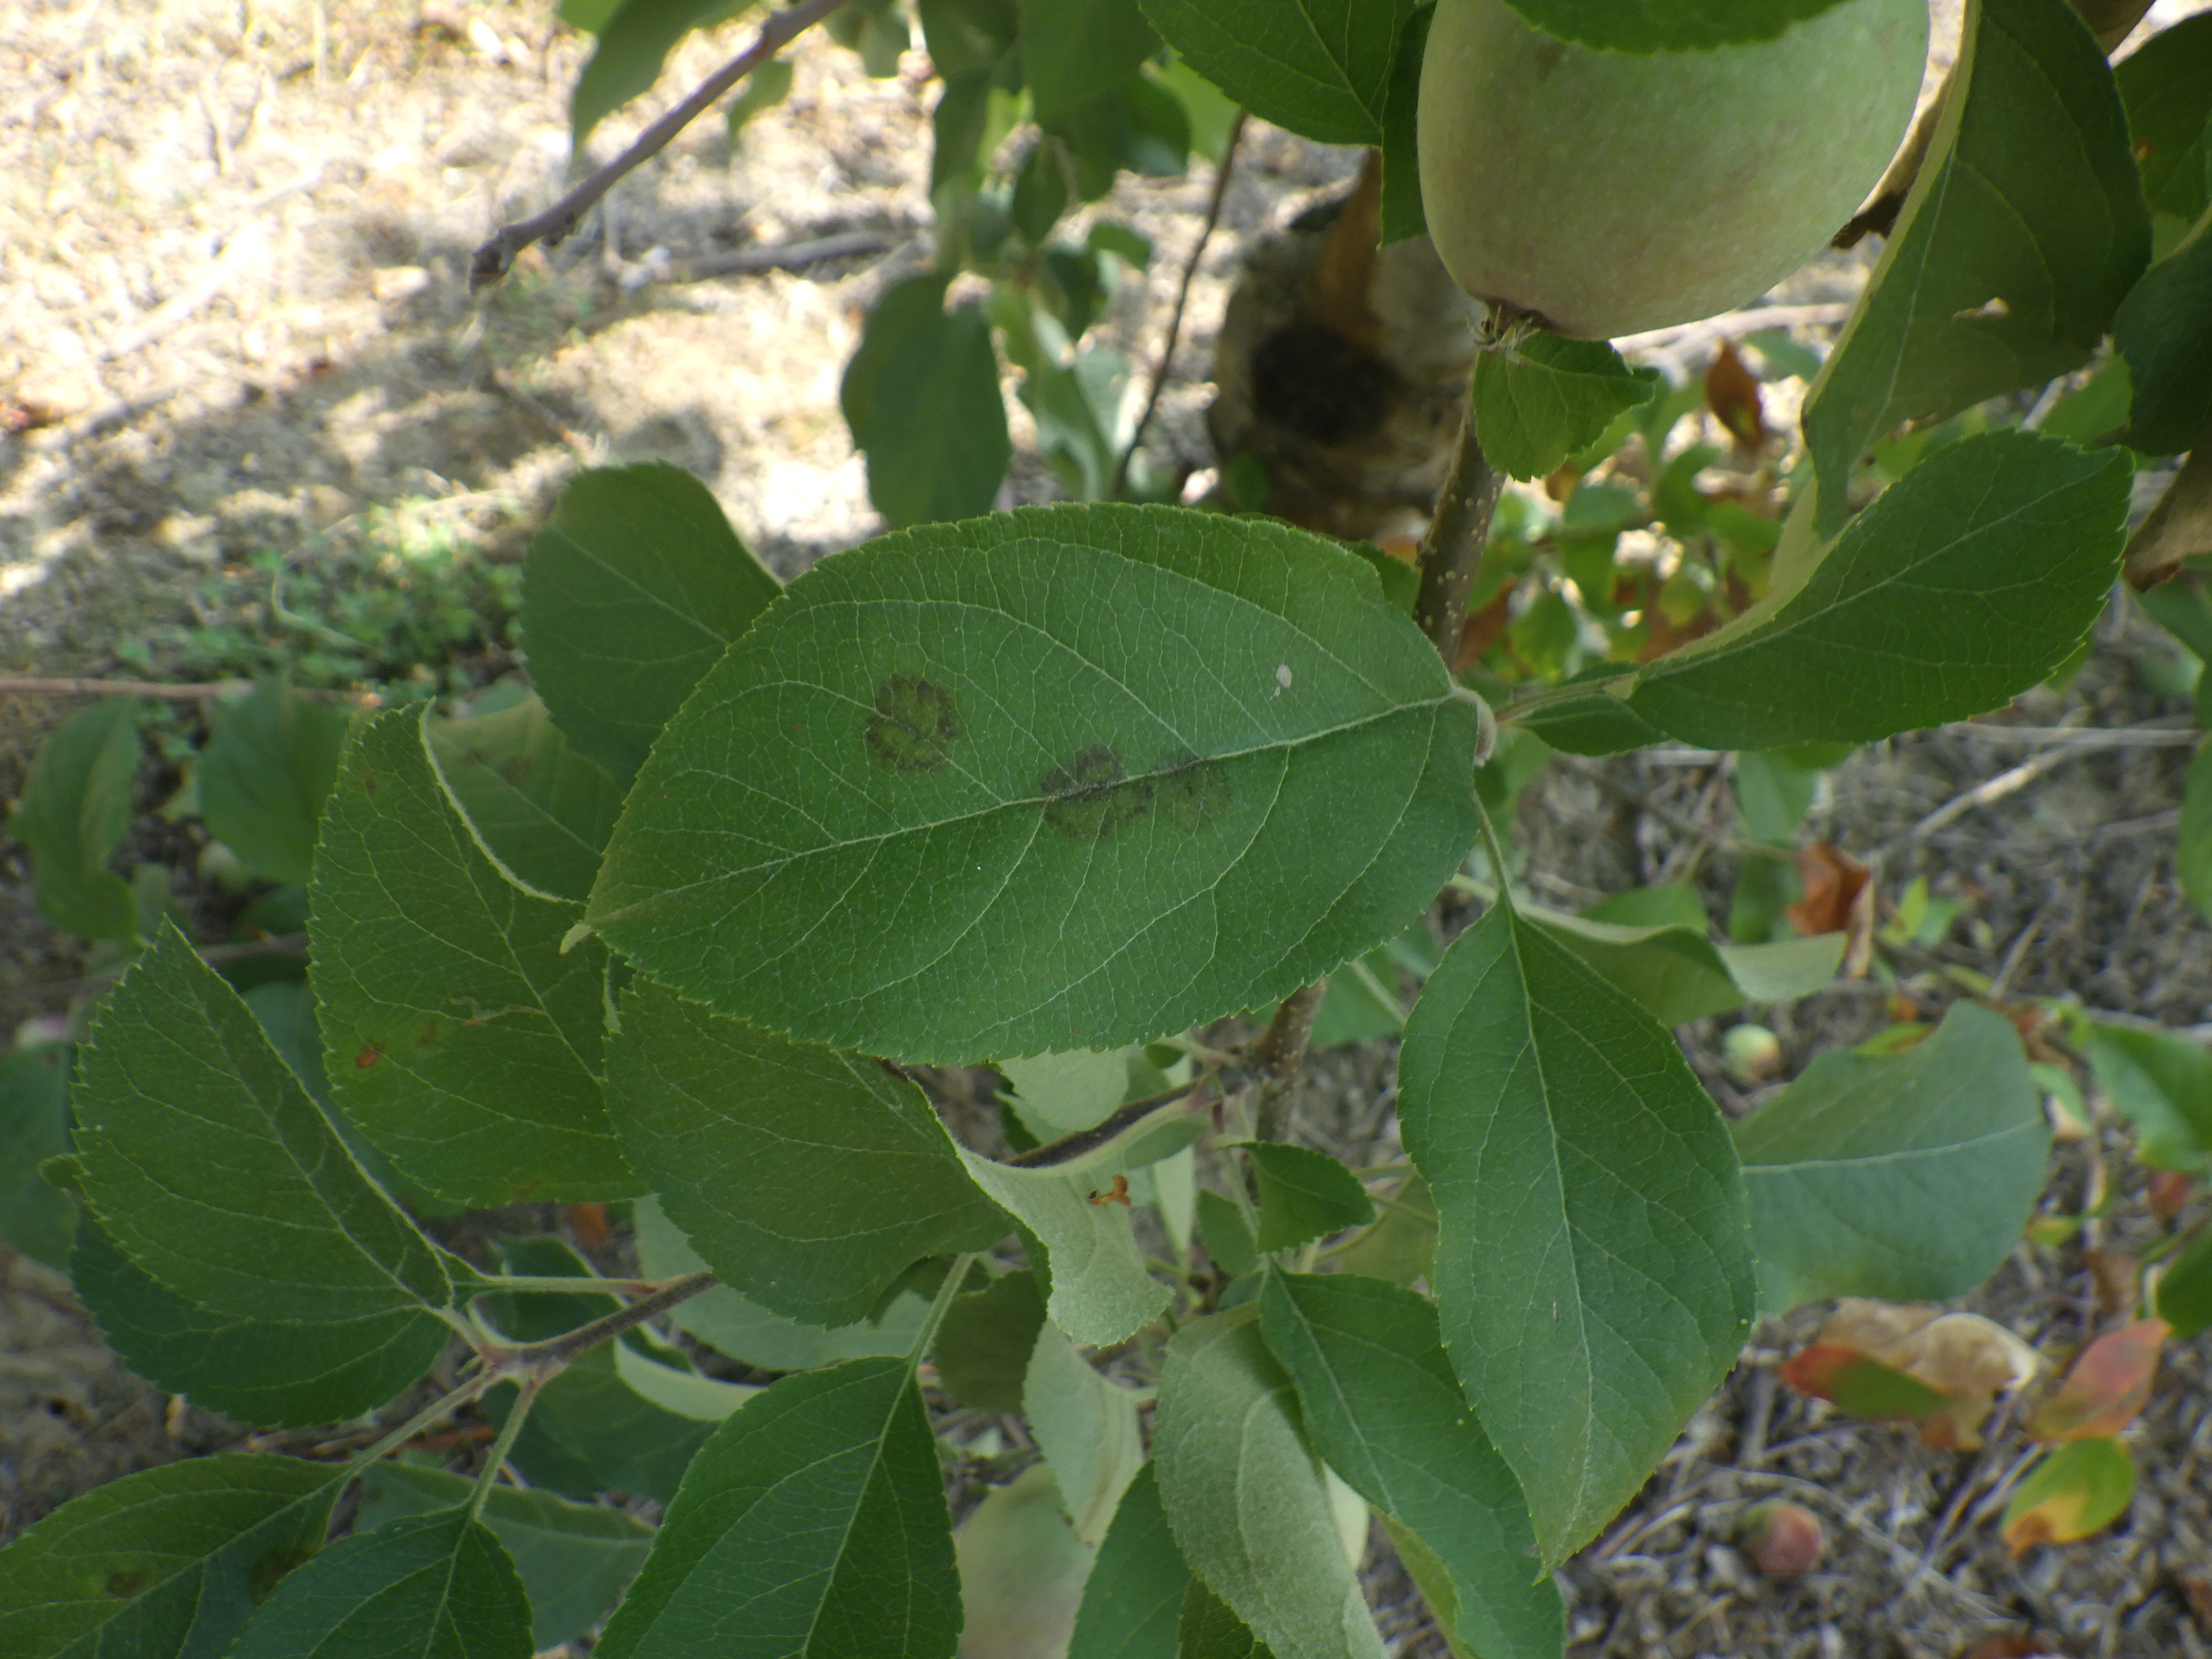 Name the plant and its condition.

apple, alternaria, scab
